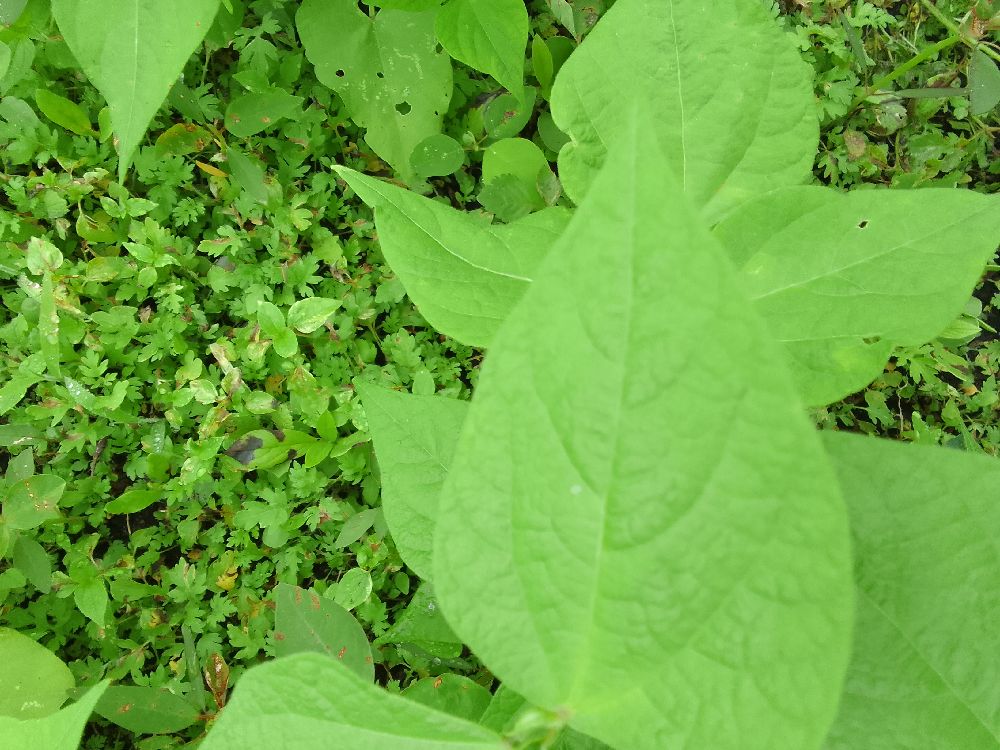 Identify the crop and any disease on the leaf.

common bean, healthy
